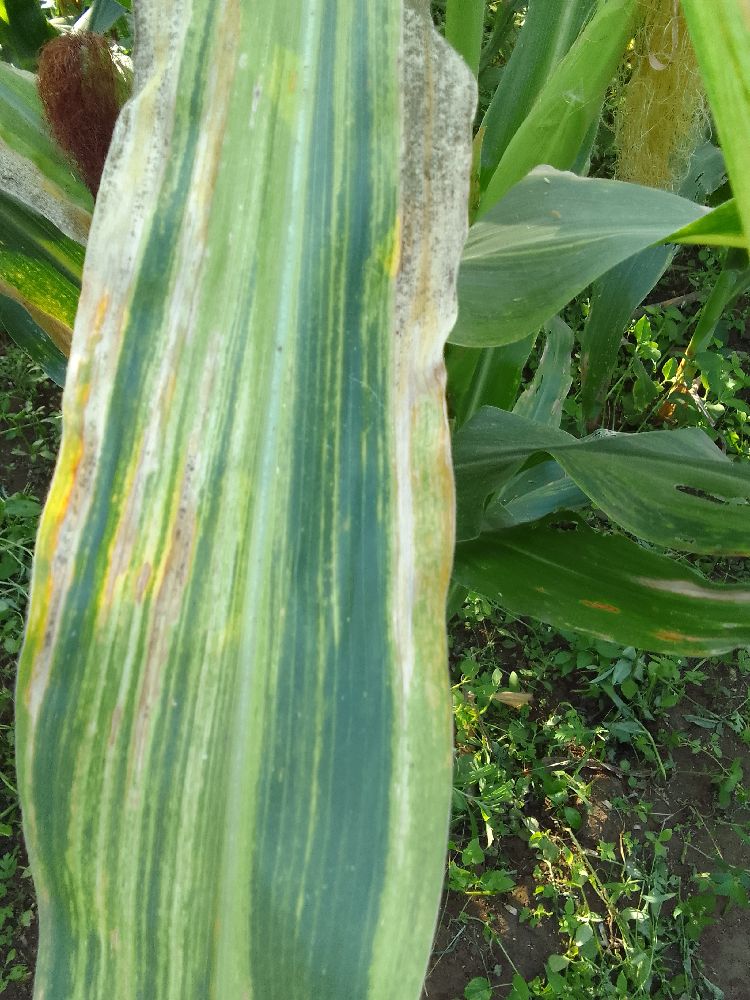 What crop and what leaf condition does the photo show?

maize, maize lethal necrosis
